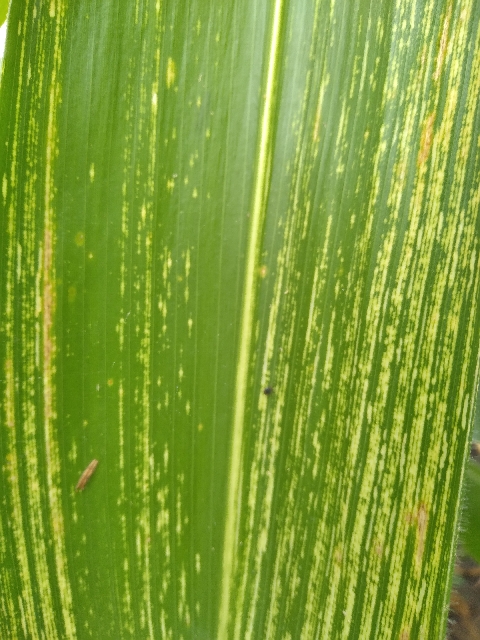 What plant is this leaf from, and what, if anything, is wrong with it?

maize, maize streak virus
